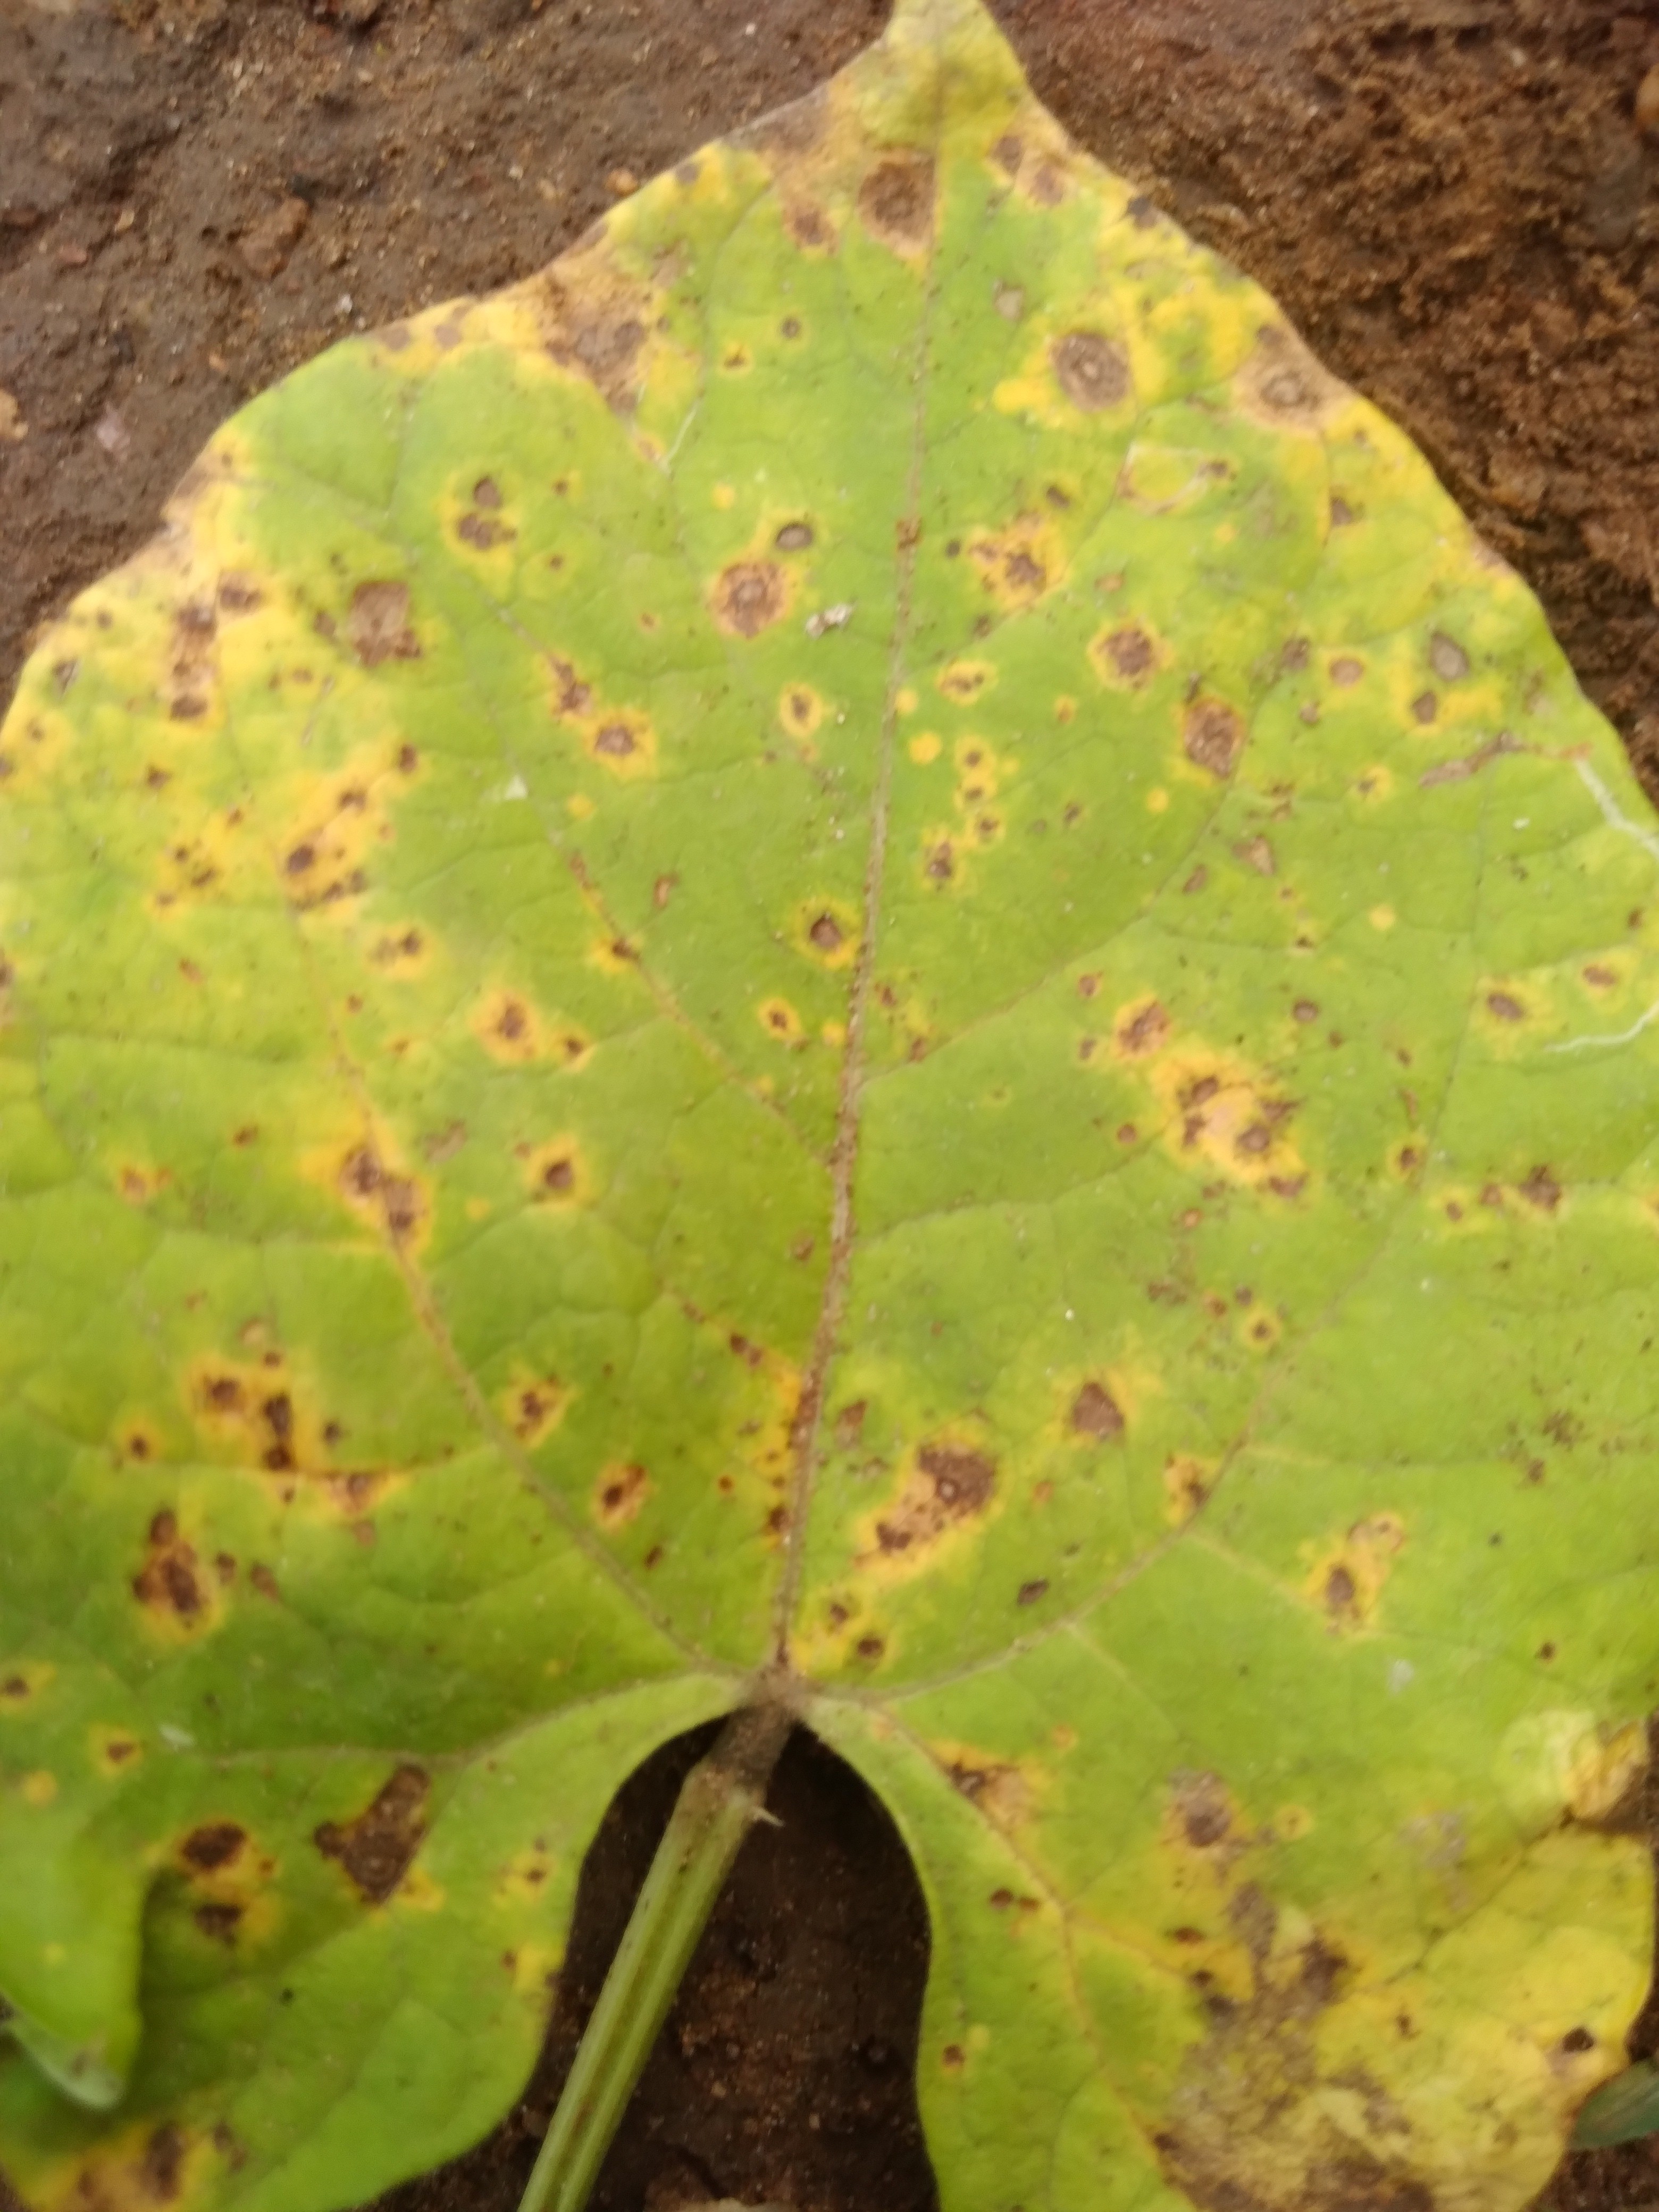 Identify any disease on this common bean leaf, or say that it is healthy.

rust
